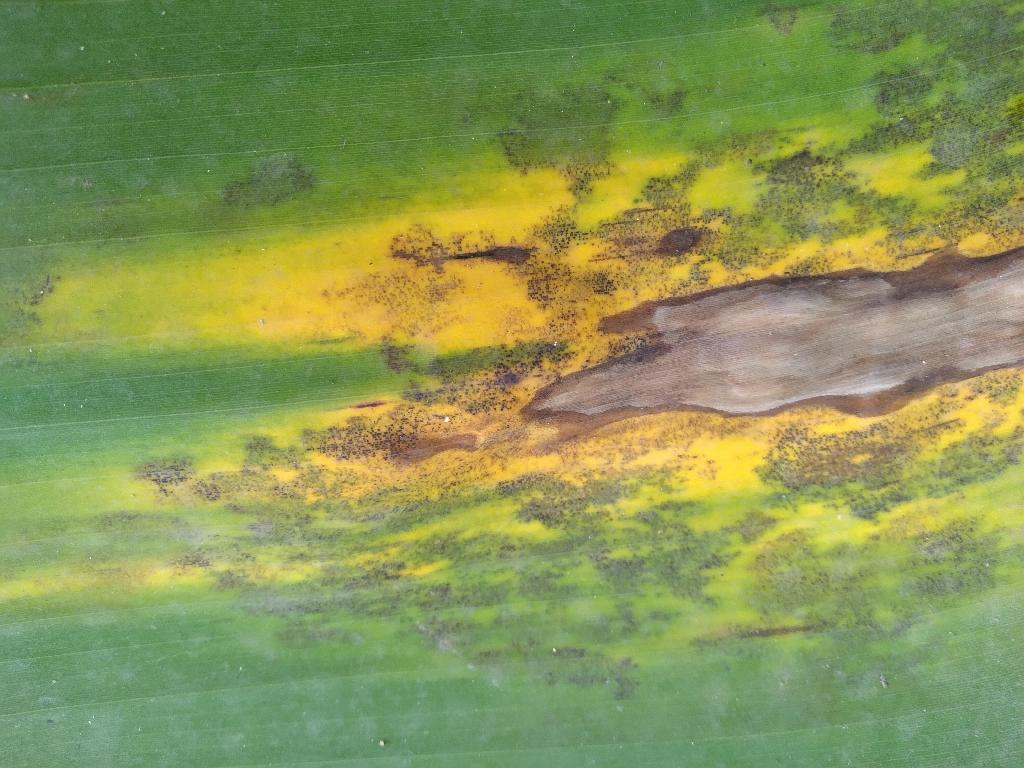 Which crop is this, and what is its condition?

banana, black sigatoka
